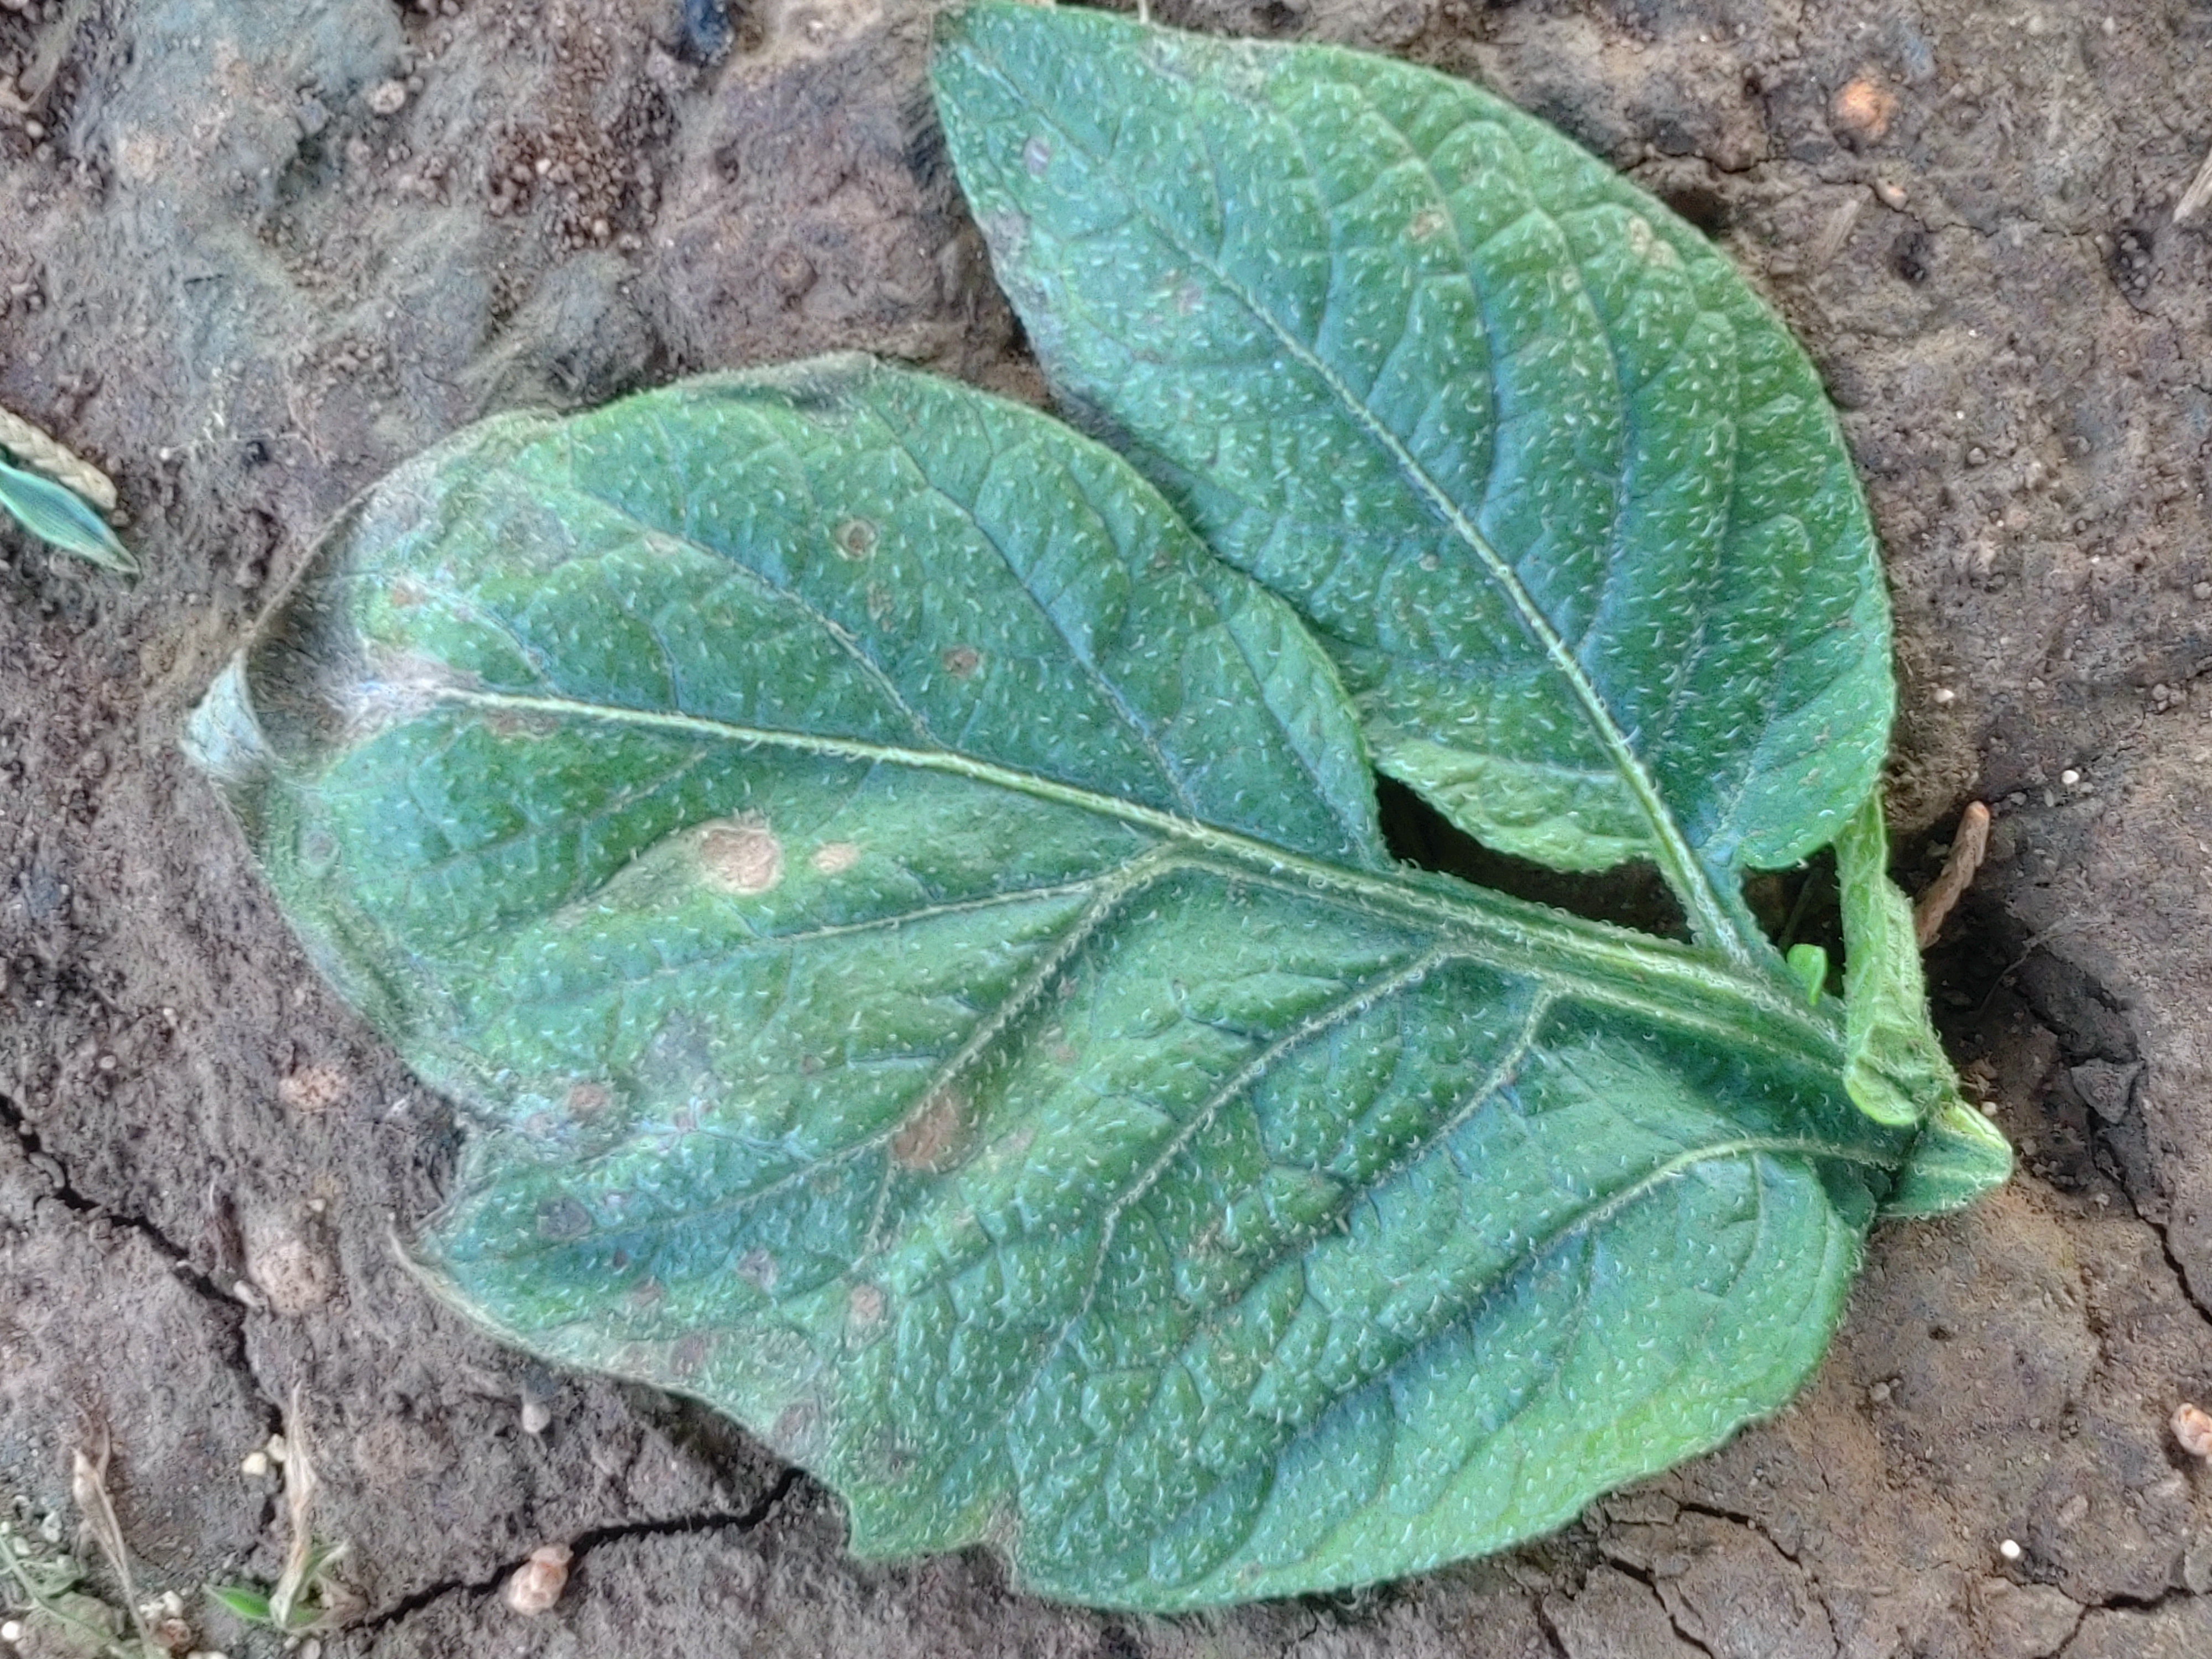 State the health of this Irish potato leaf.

early blight
